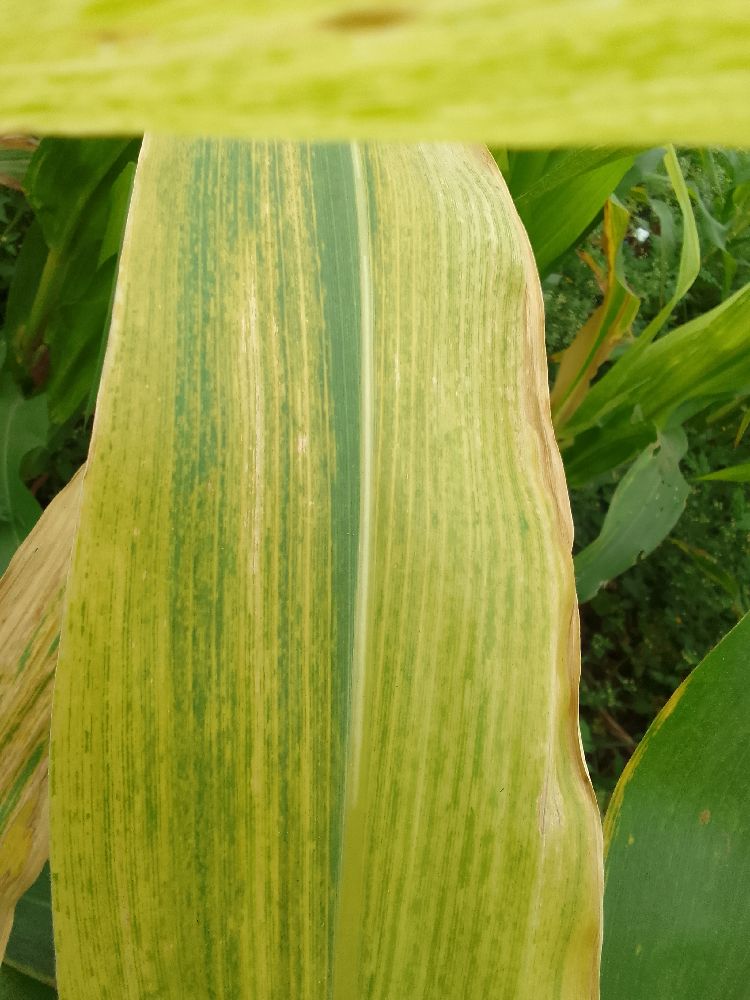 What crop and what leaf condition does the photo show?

maize, maize lethal necrosis
